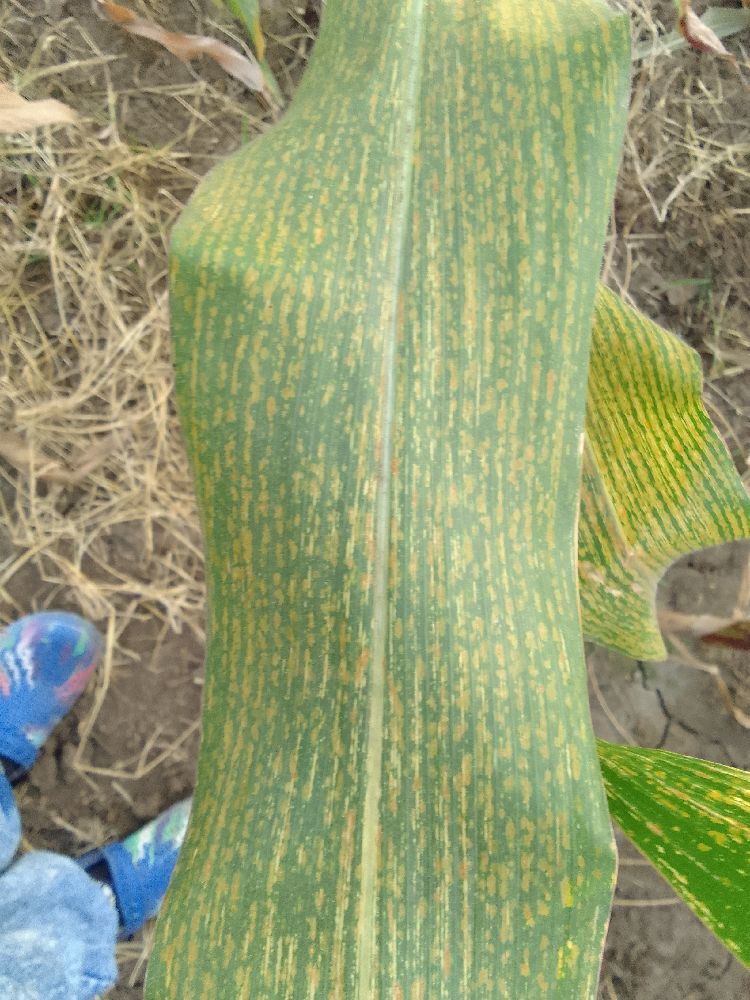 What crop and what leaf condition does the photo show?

maize, maize streak virus
